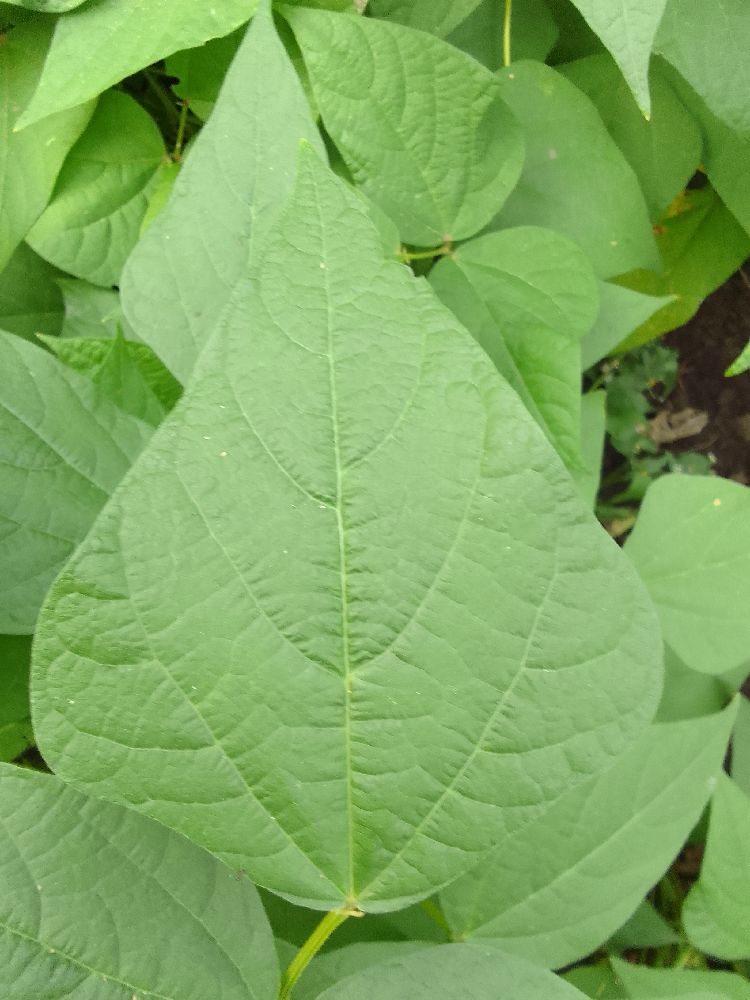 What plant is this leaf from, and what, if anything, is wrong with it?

common bean, healthy
